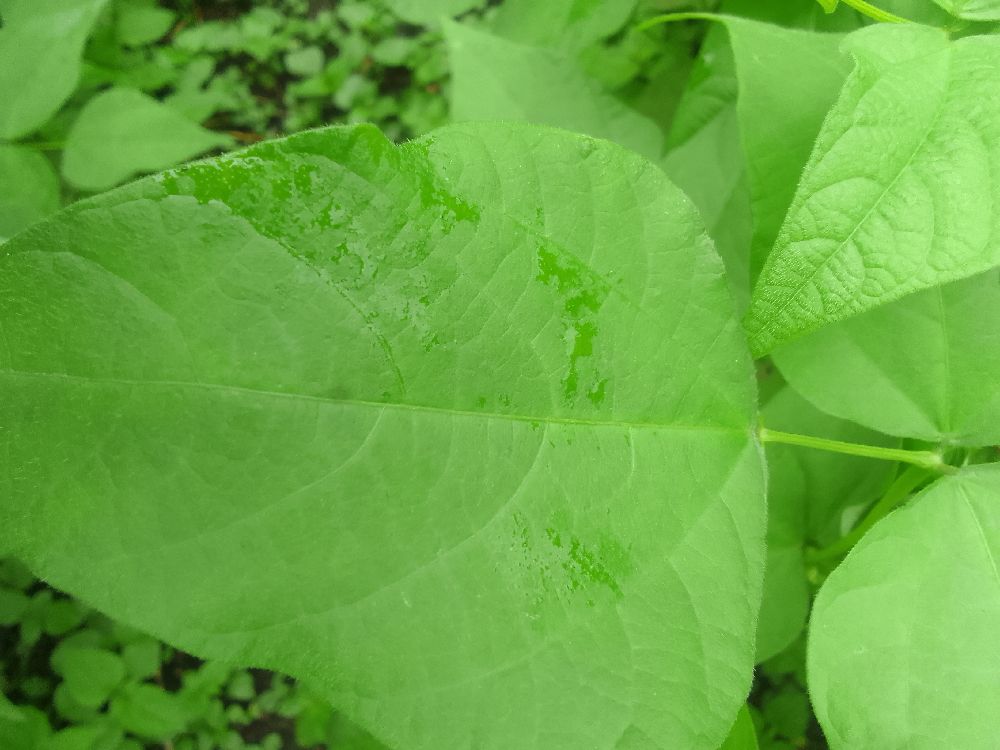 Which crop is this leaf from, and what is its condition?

common bean, healthy
